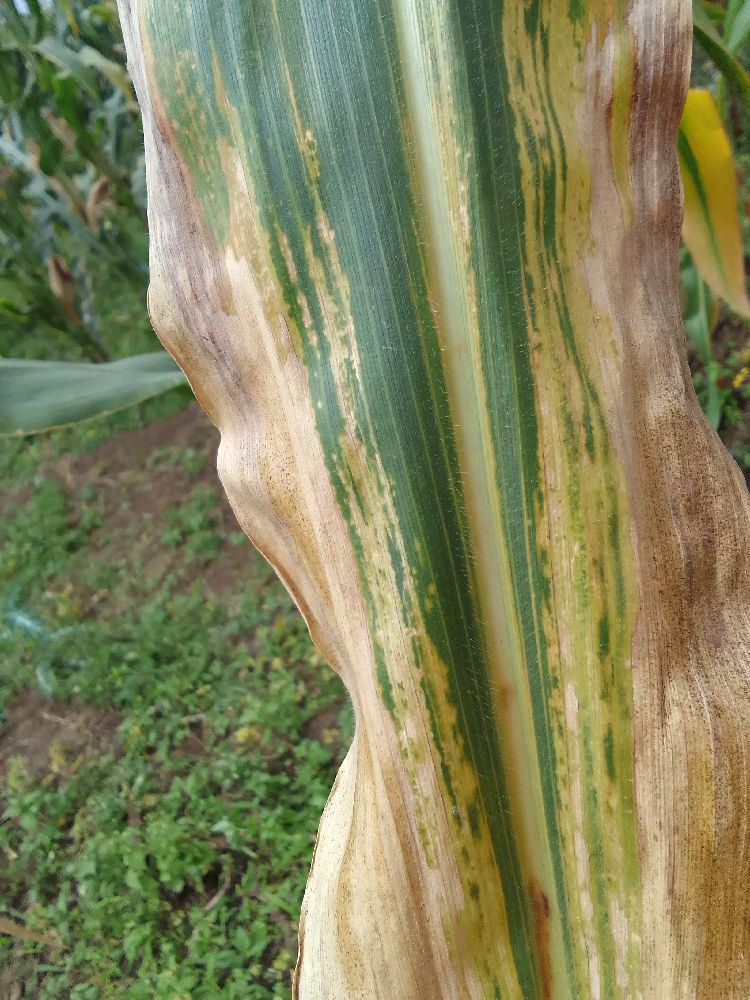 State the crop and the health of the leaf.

maize, maize lethal necrosis
